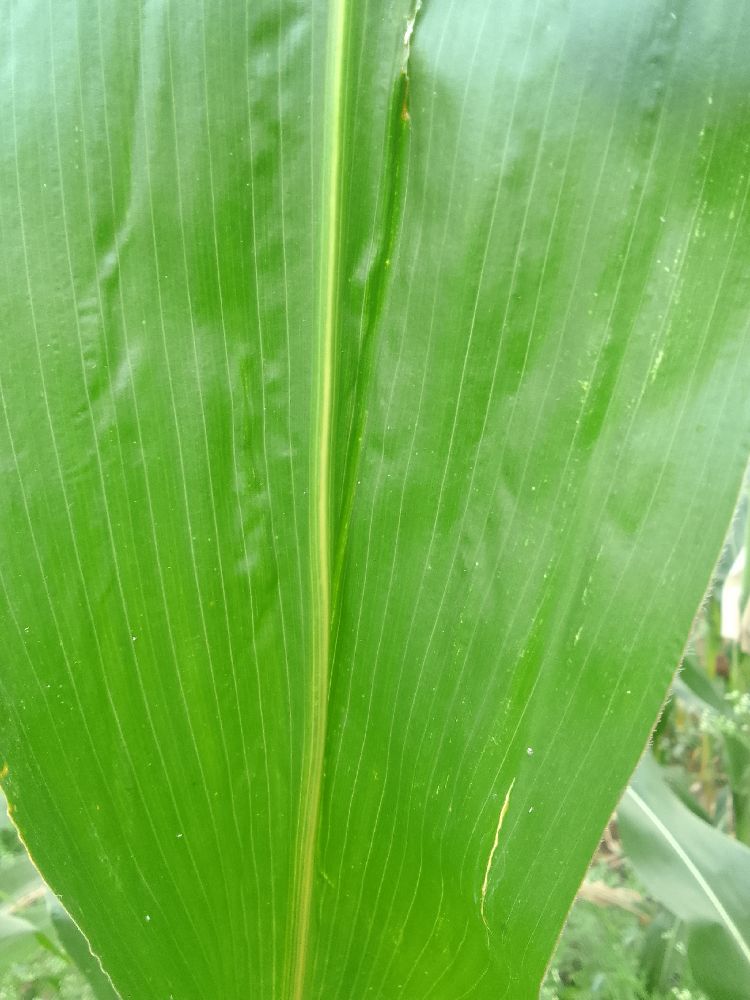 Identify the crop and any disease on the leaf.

maize, healthy
